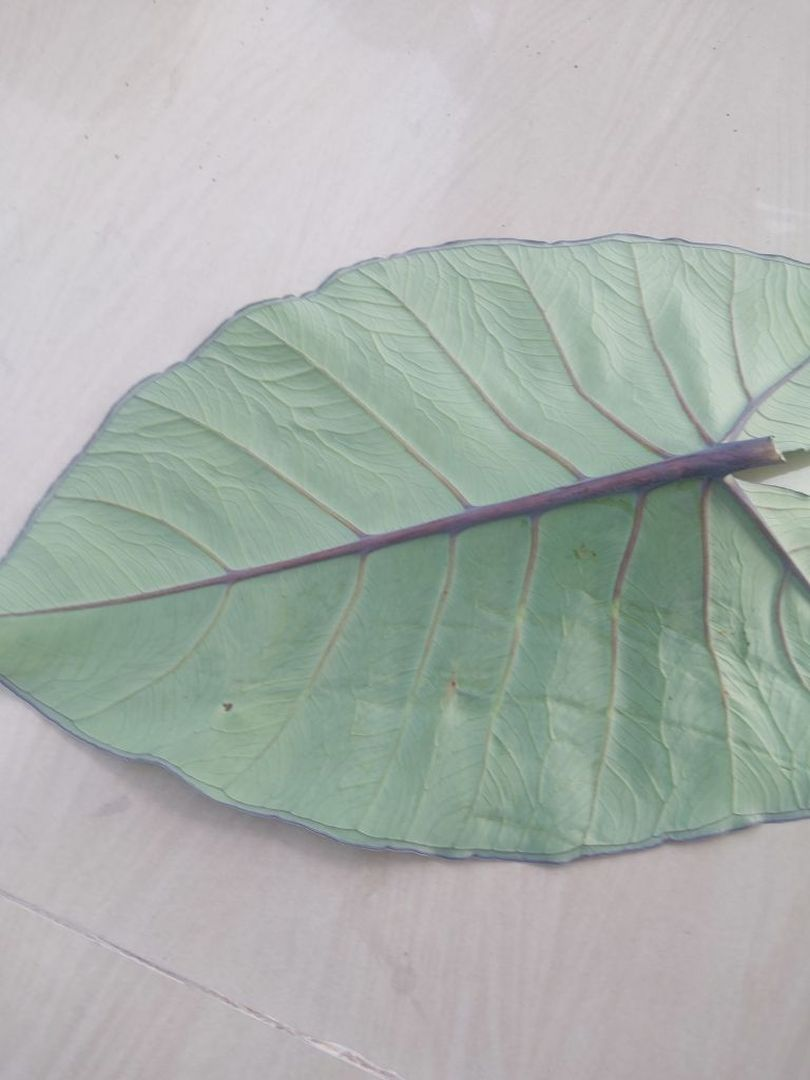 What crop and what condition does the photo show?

taro, healthy
